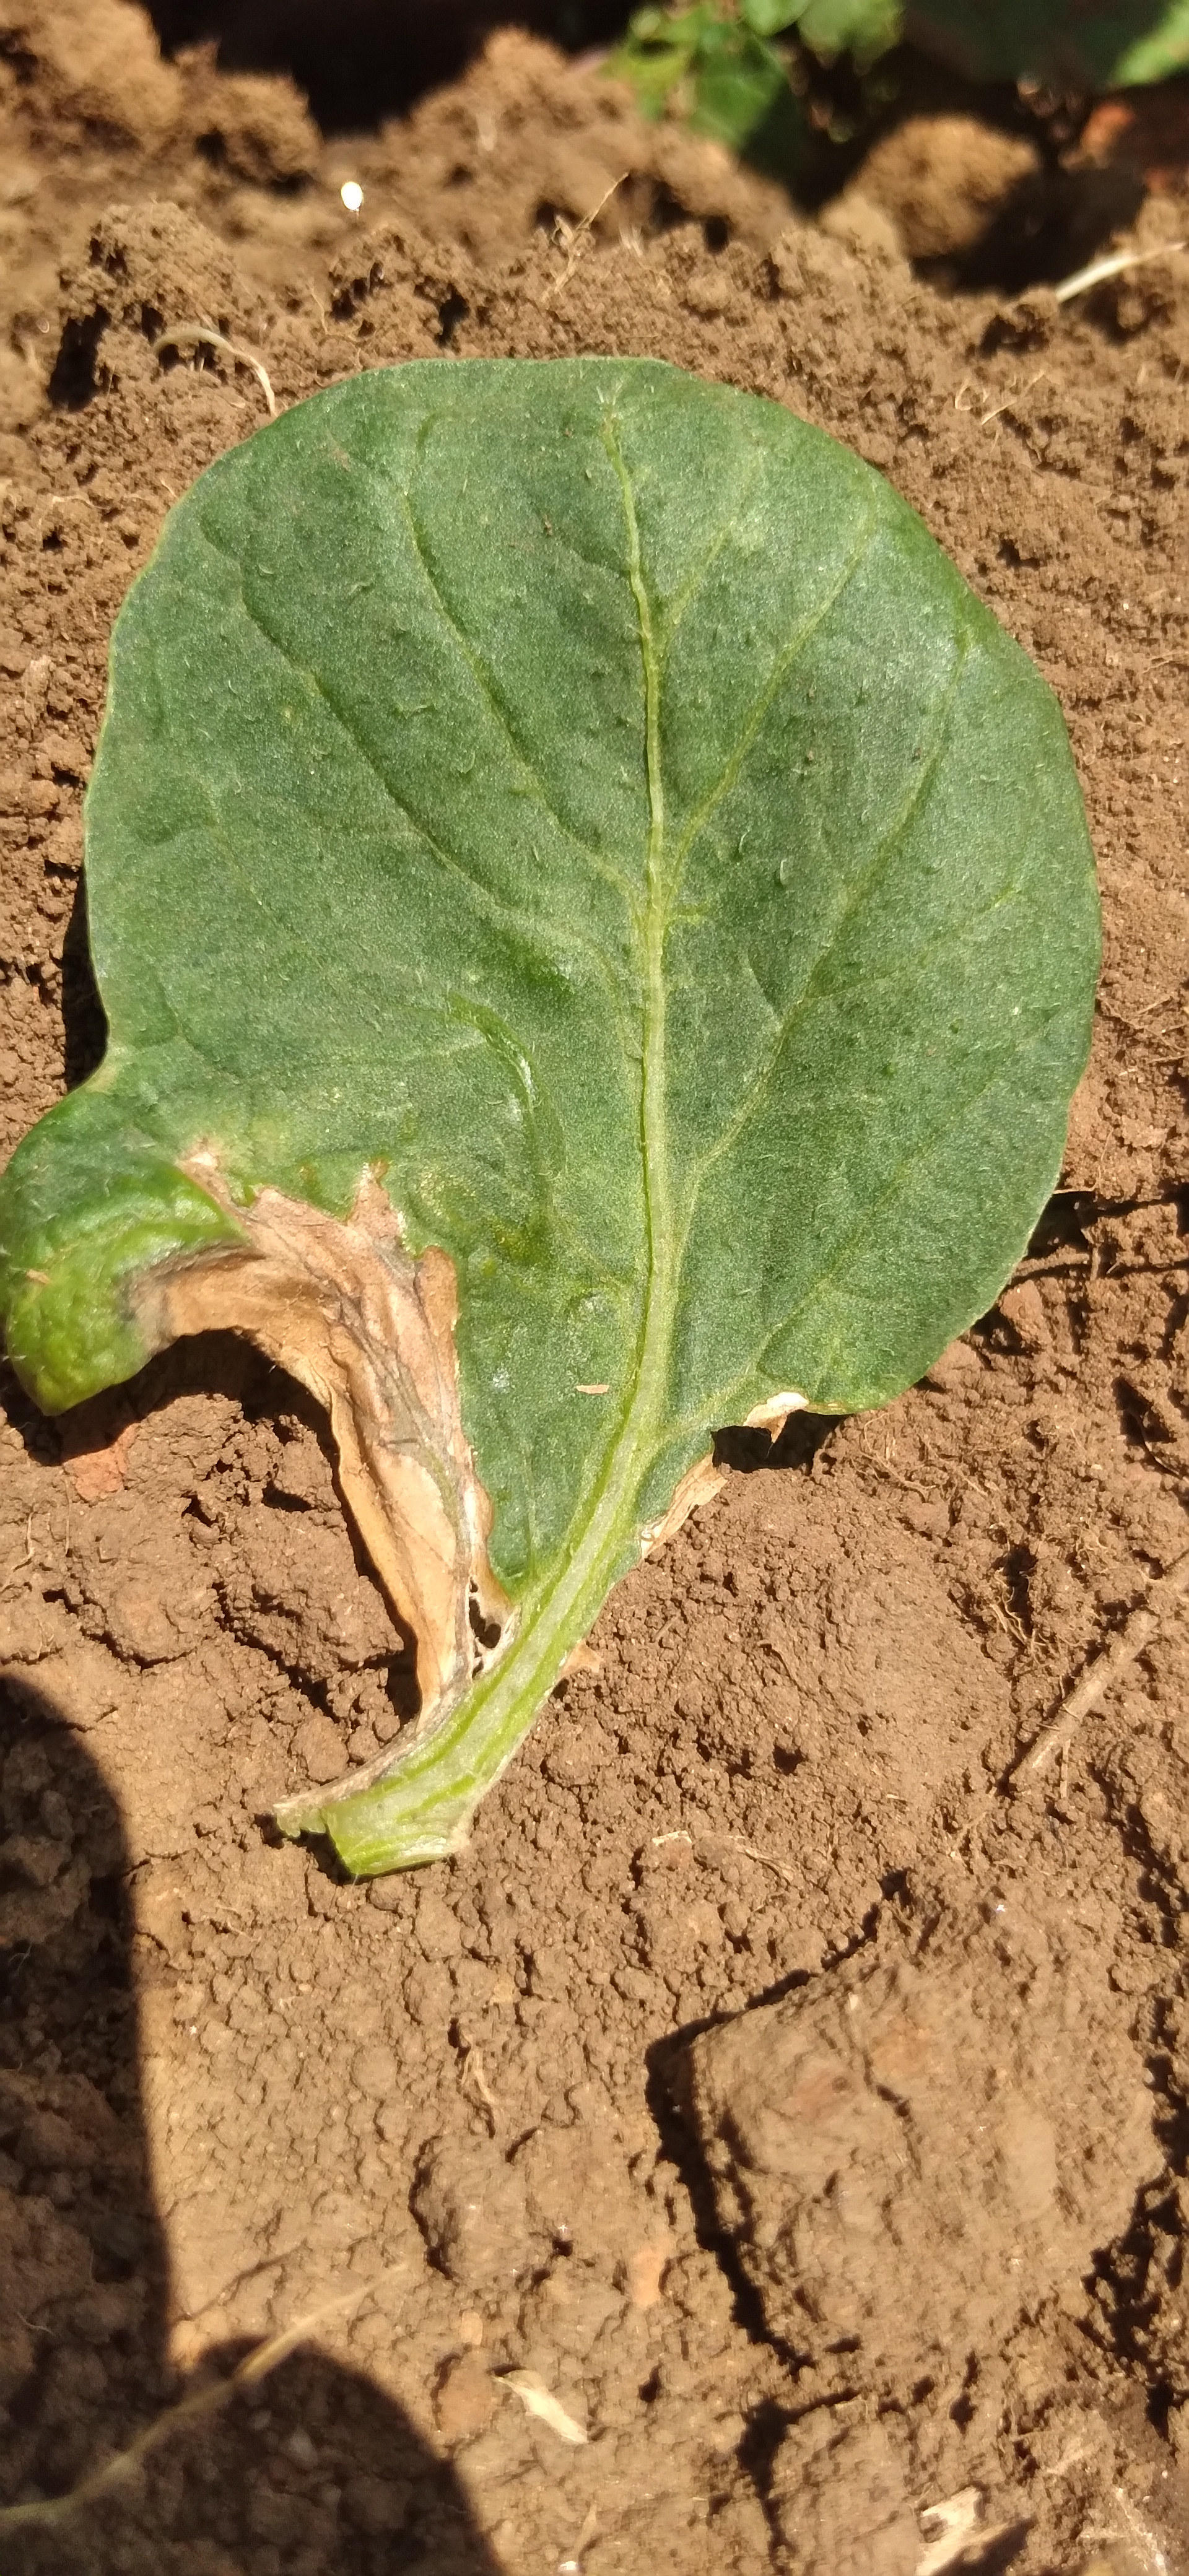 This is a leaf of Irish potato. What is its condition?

early blight
